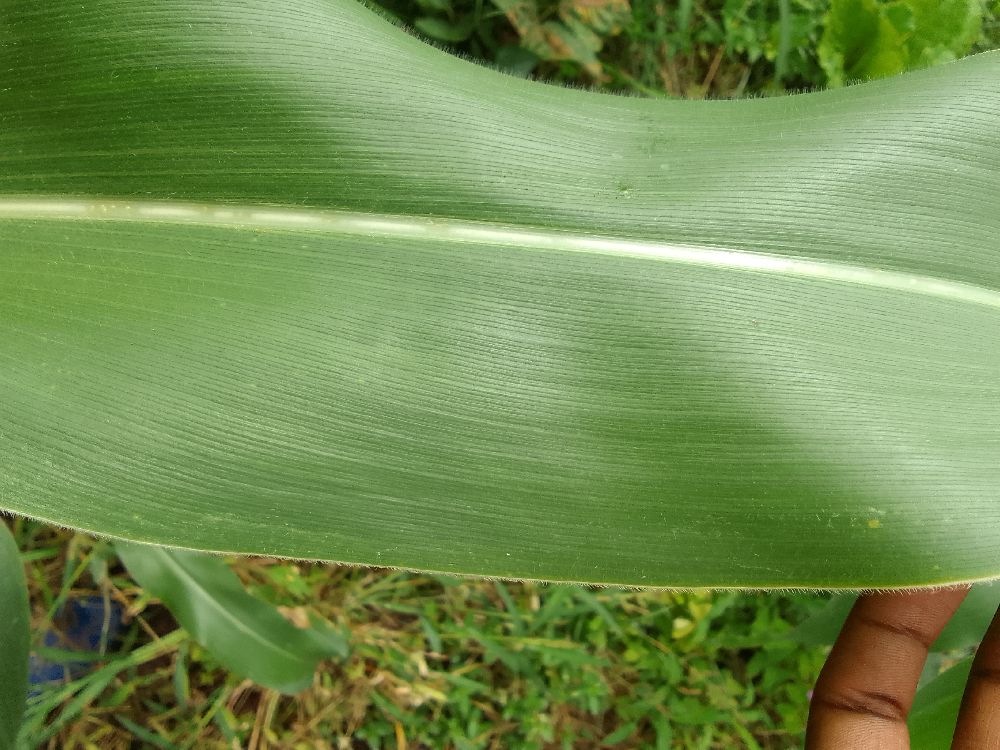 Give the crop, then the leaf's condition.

maize, healthy
